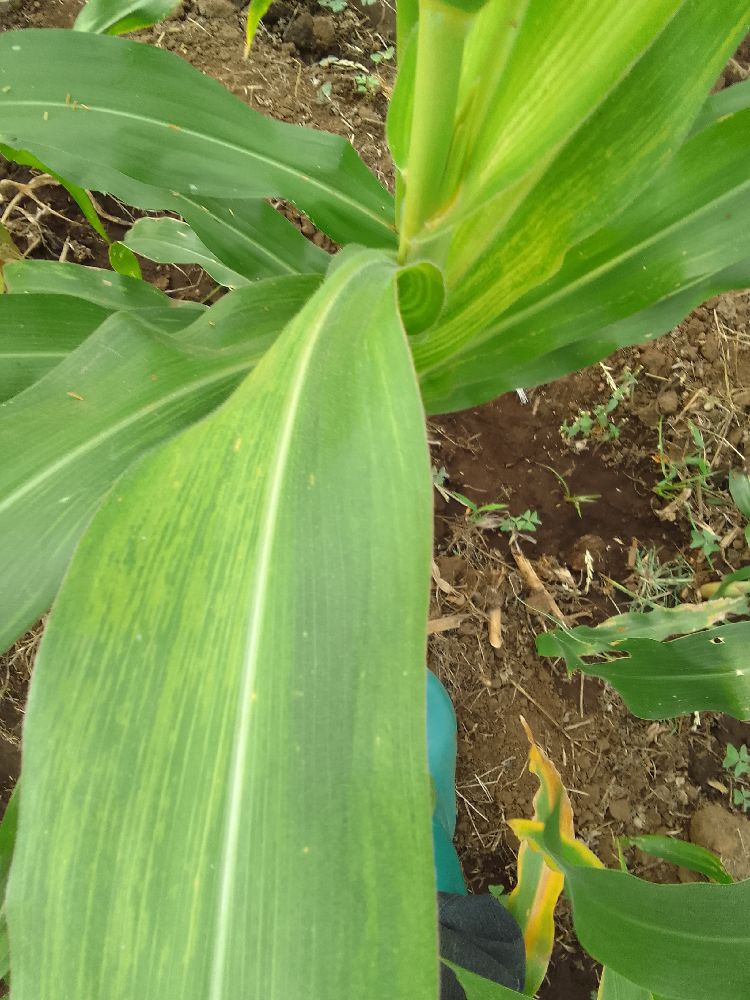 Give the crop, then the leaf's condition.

maize, maize lethal necrosis
